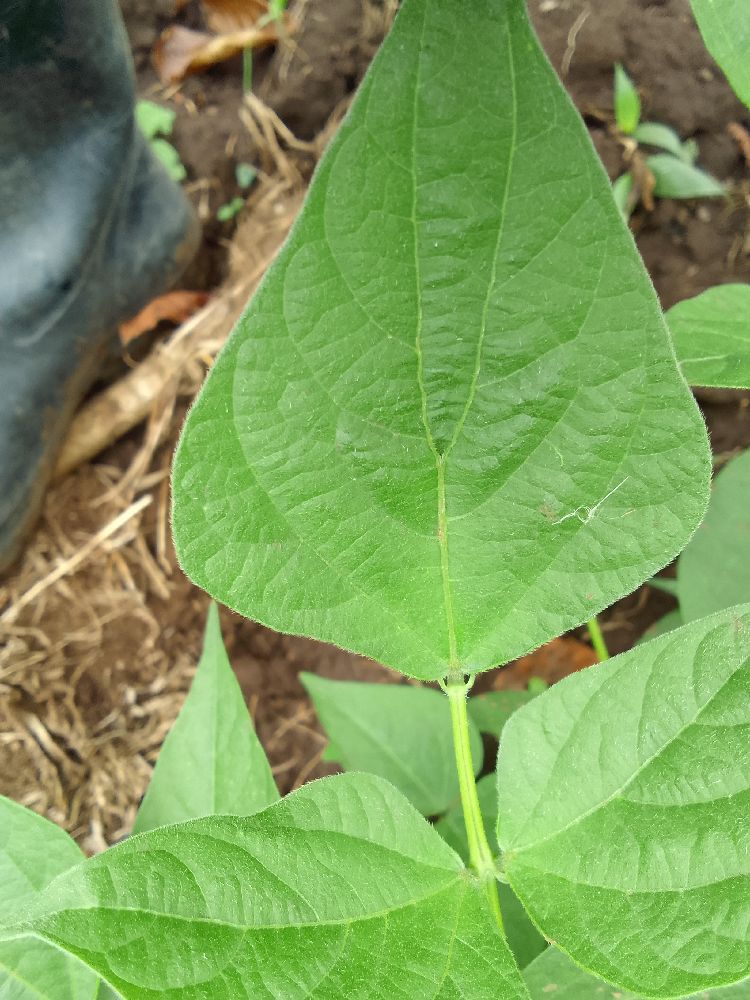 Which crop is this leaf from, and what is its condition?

common bean, healthy
